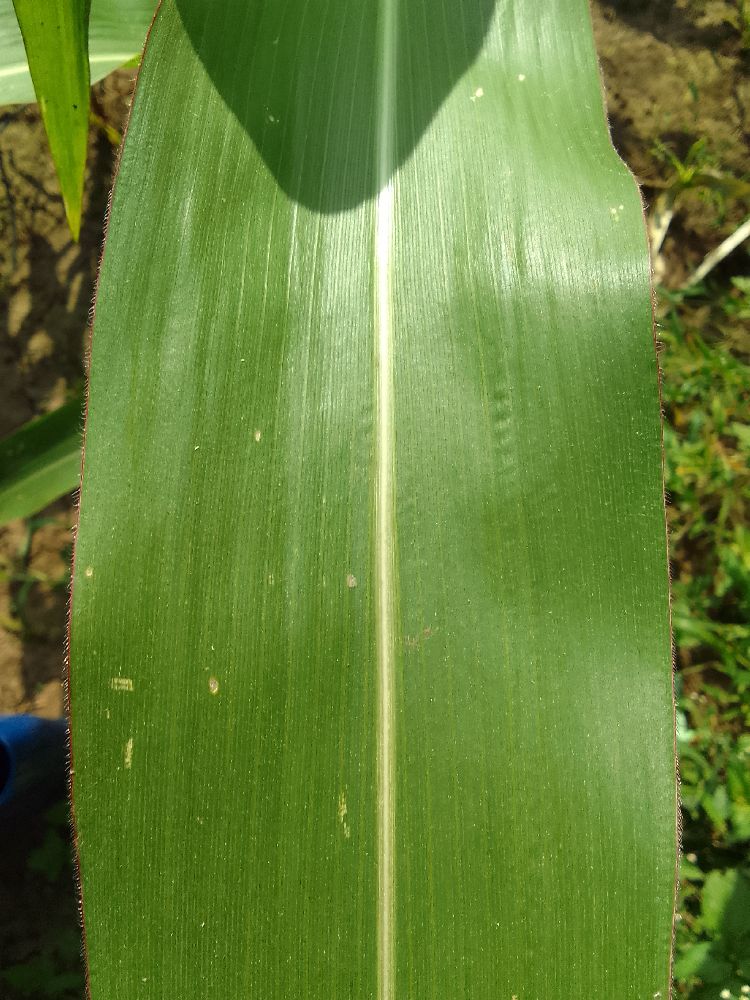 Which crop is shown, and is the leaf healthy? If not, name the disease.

maize, healthy
